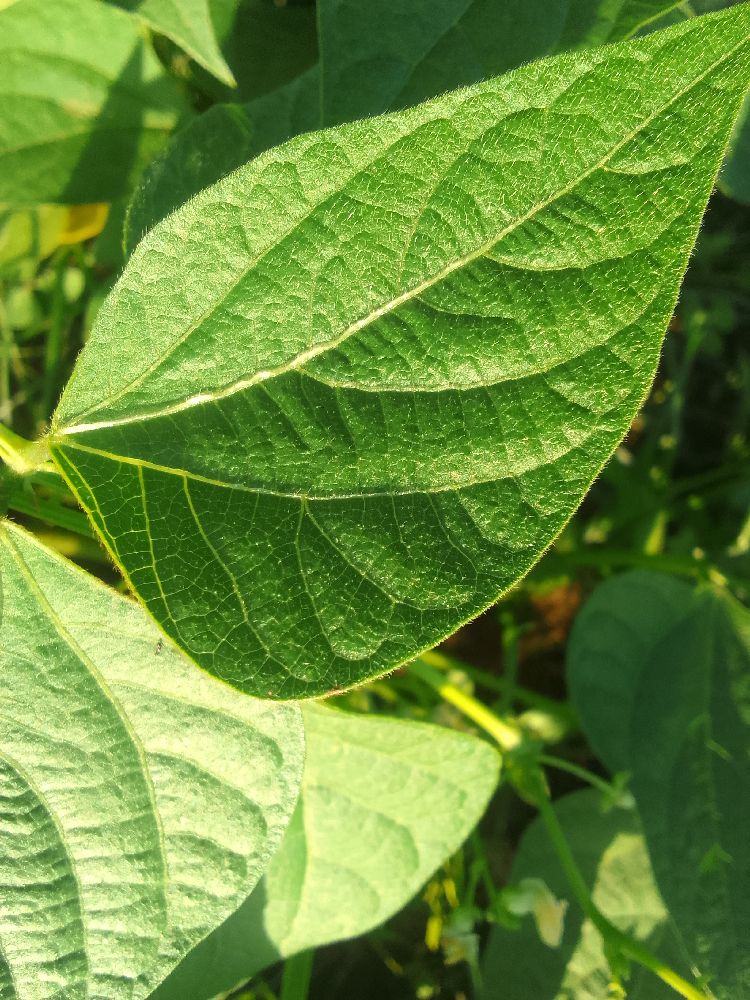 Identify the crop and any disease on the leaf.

common bean, healthy
